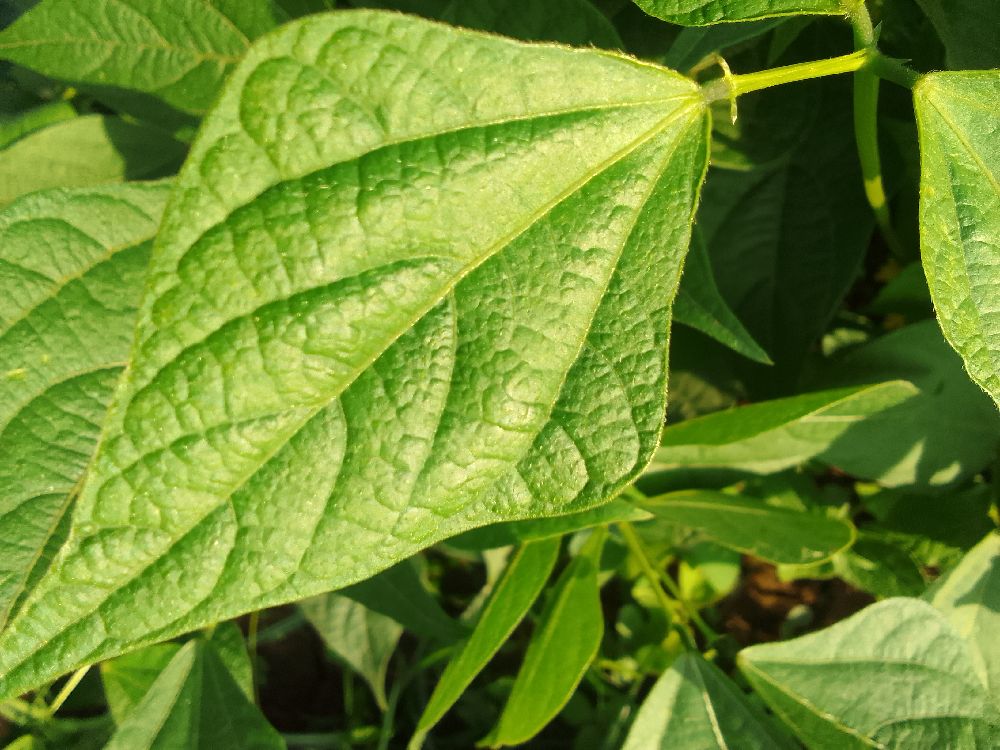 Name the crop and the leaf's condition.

common bean, healthy
